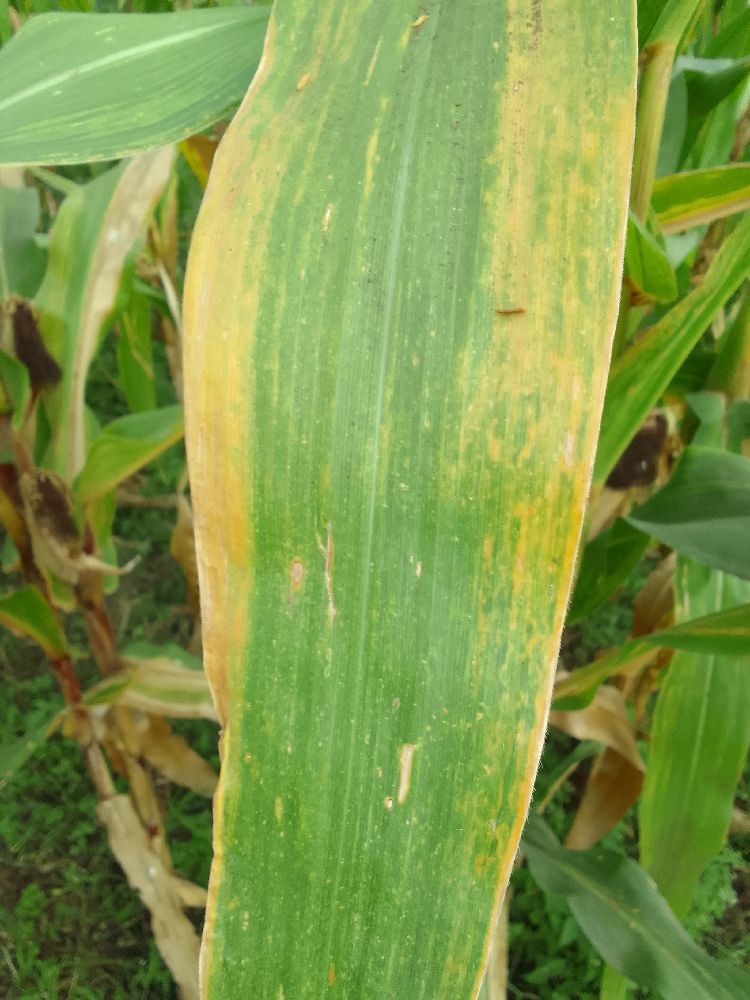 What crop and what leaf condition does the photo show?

maize, maize lethal necrosis
